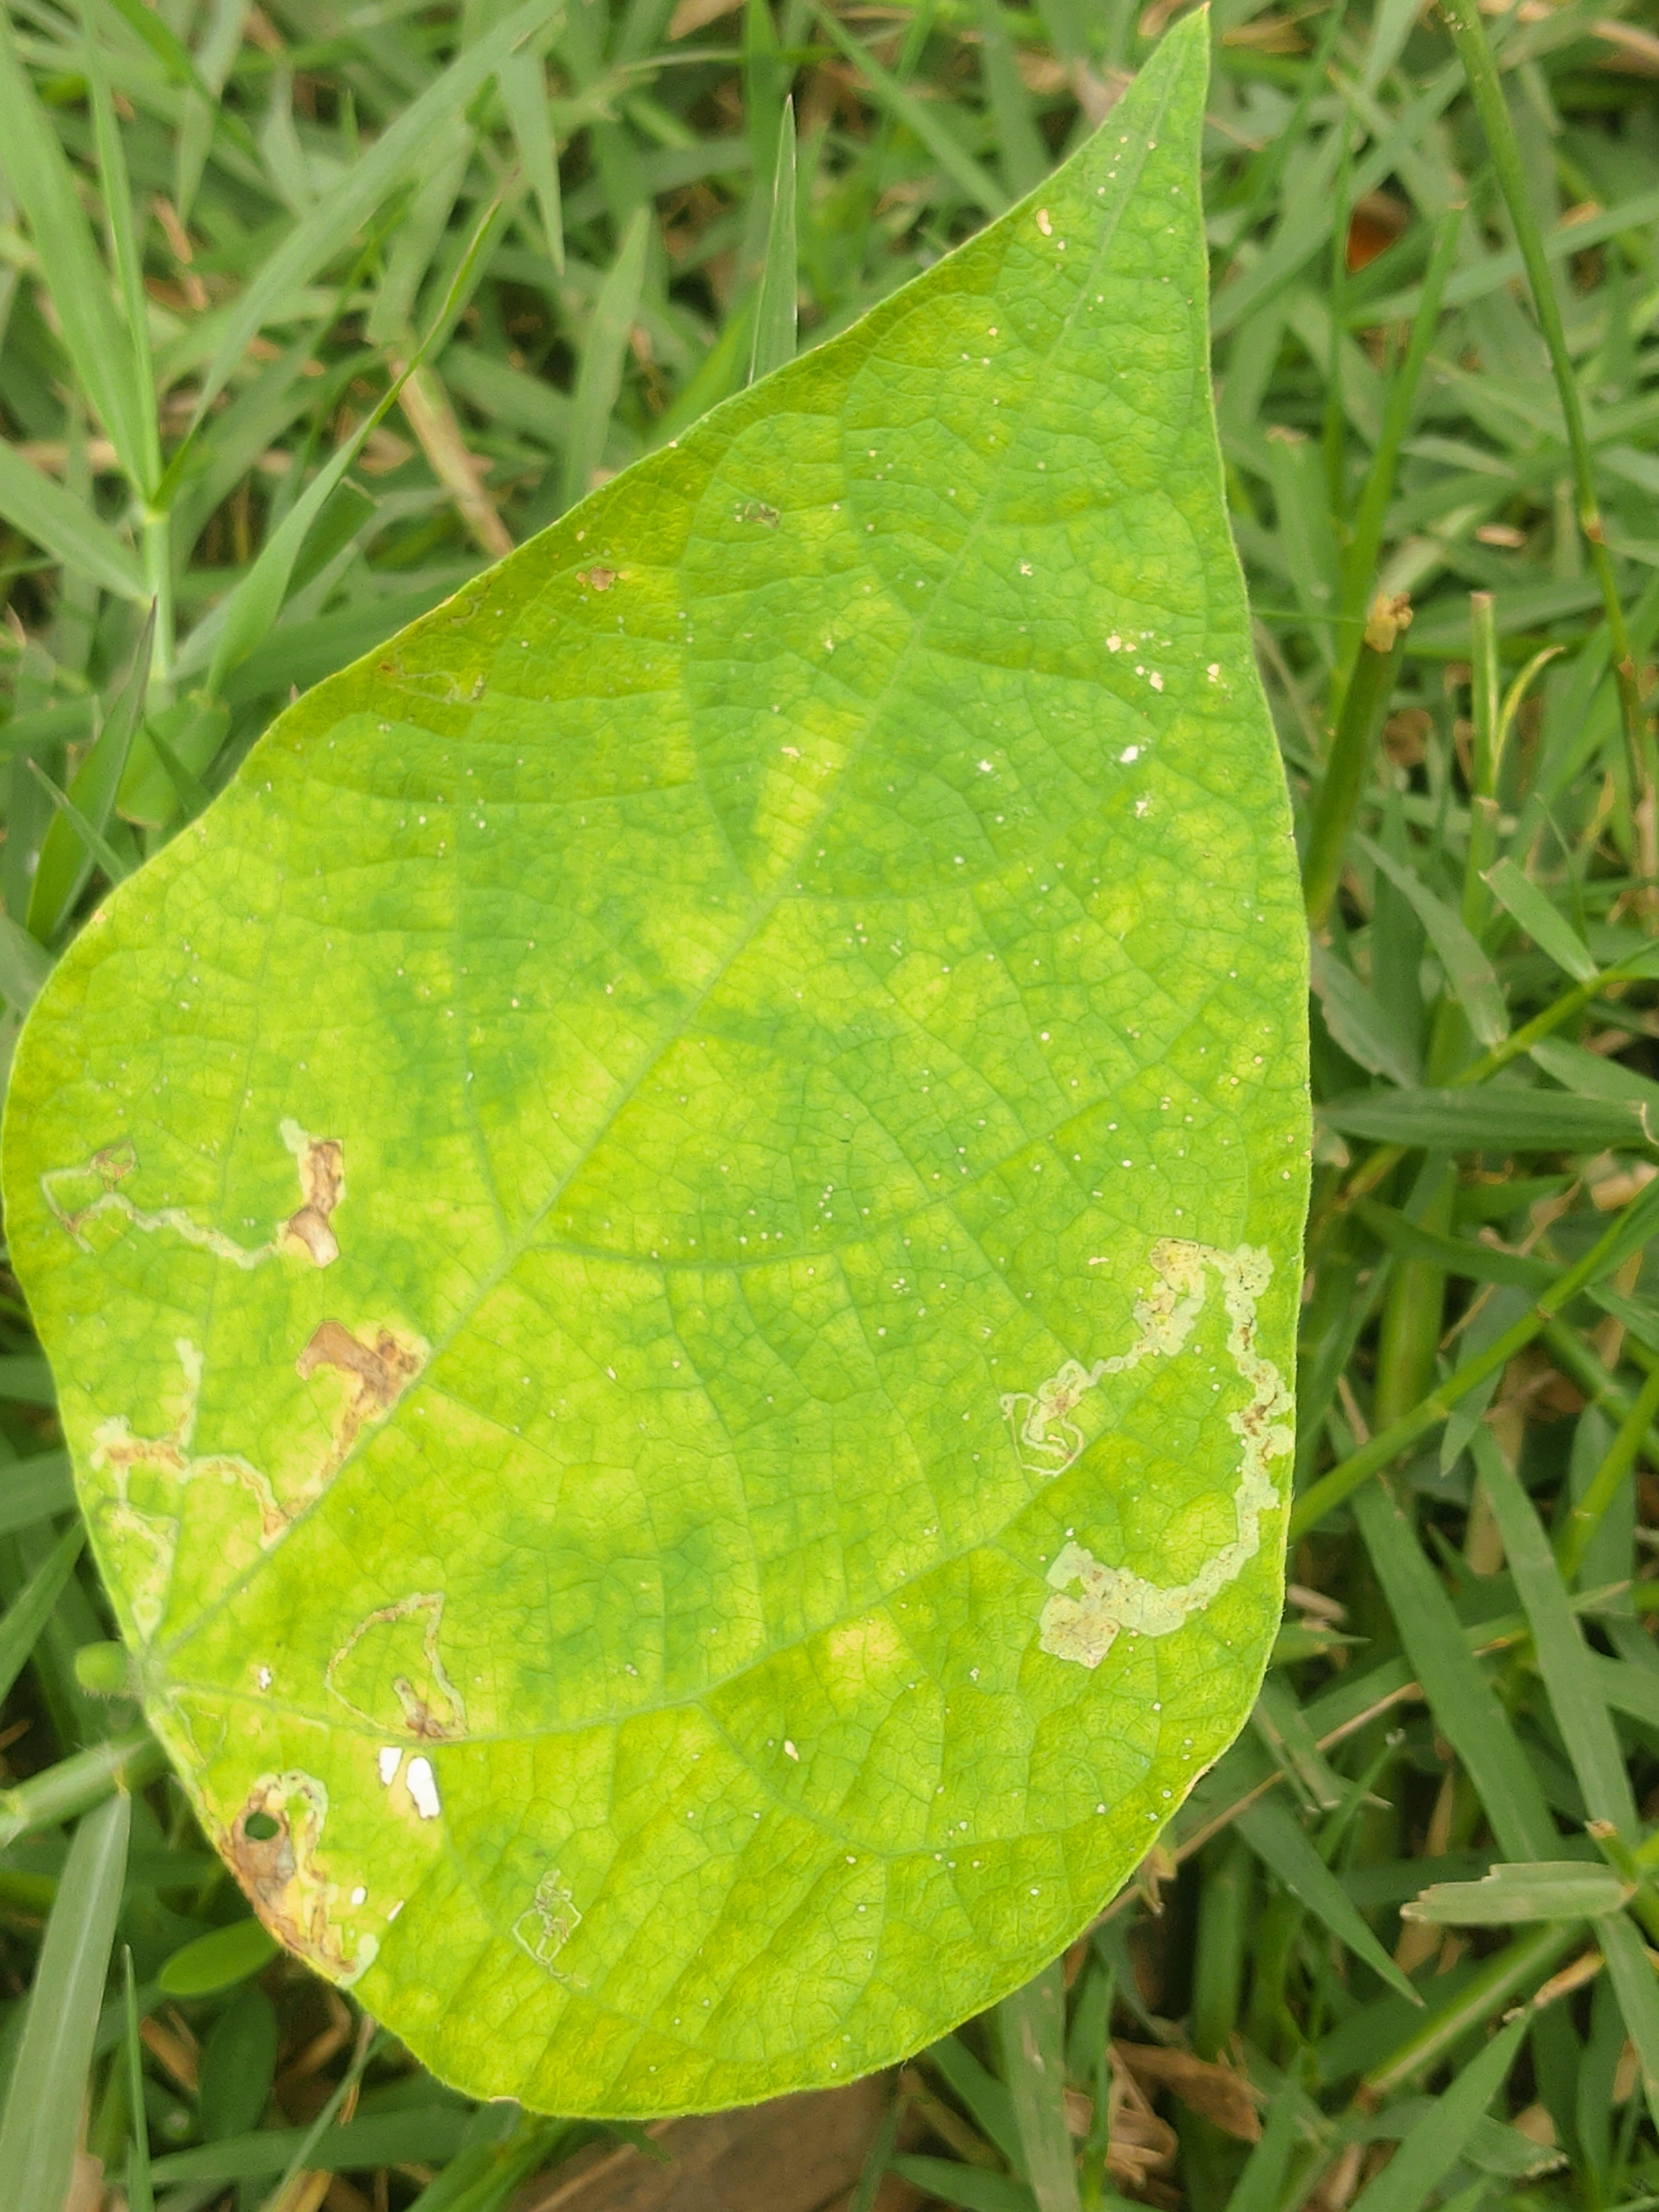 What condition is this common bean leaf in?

rust
